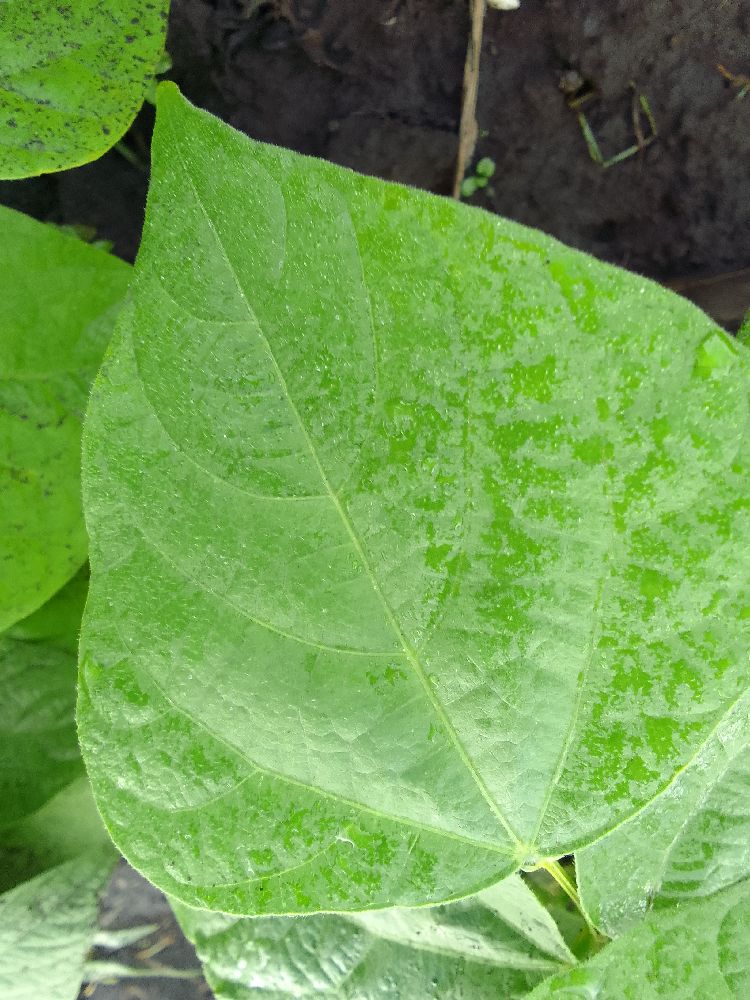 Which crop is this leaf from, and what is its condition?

common bean, healthy
